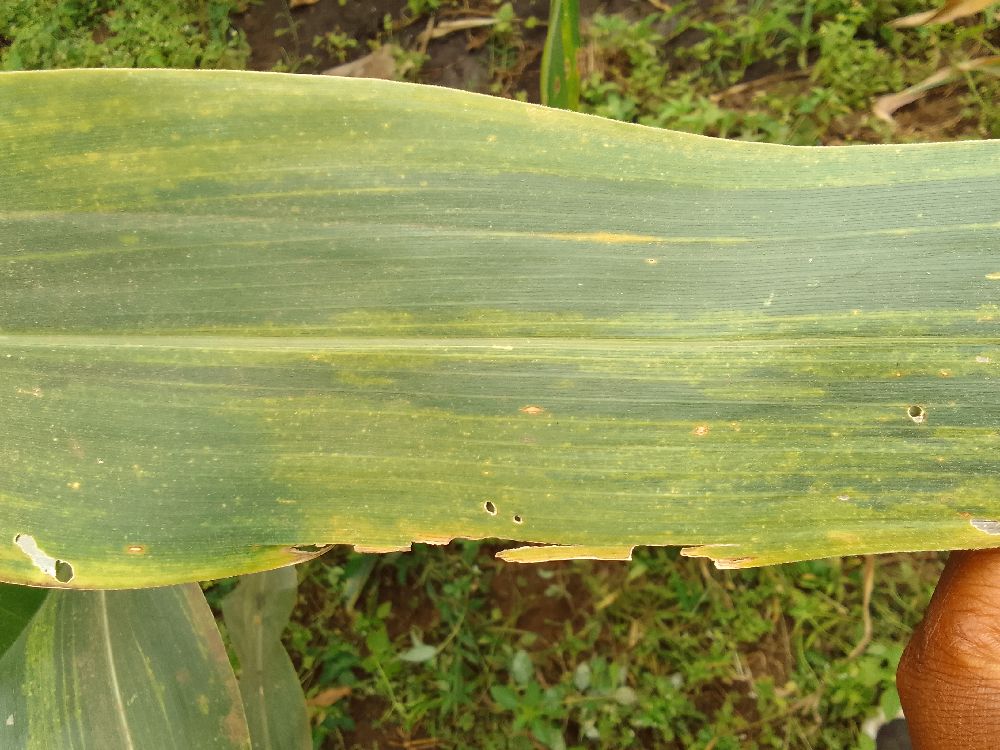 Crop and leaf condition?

maize, maize lethal necrosis
